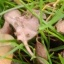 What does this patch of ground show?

grass
